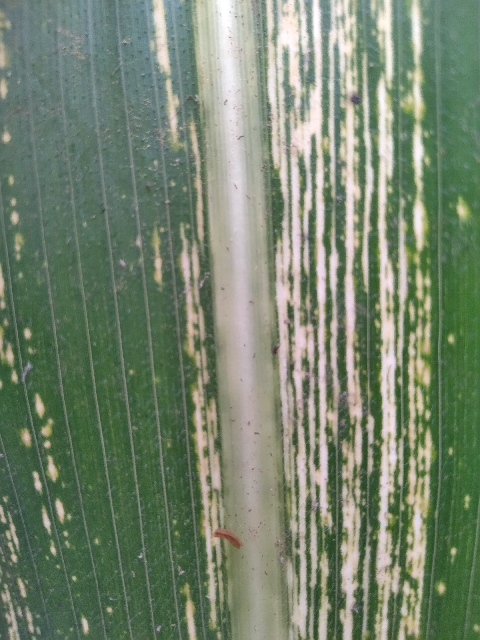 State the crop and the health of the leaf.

maize, maize streak virus
